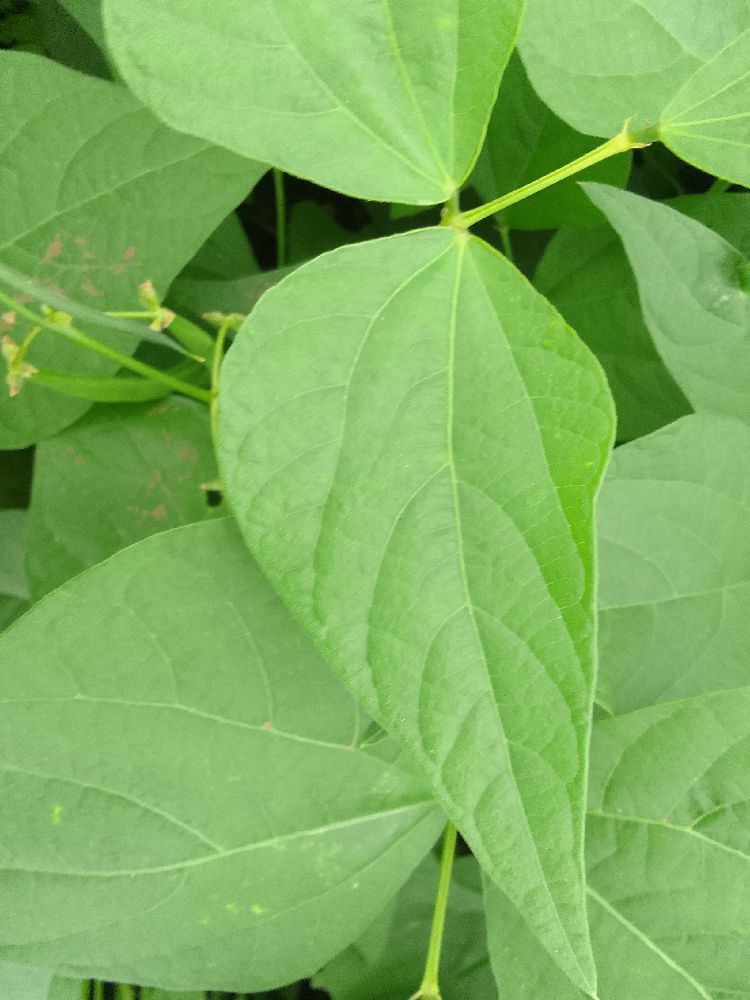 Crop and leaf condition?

common bean, healthy
